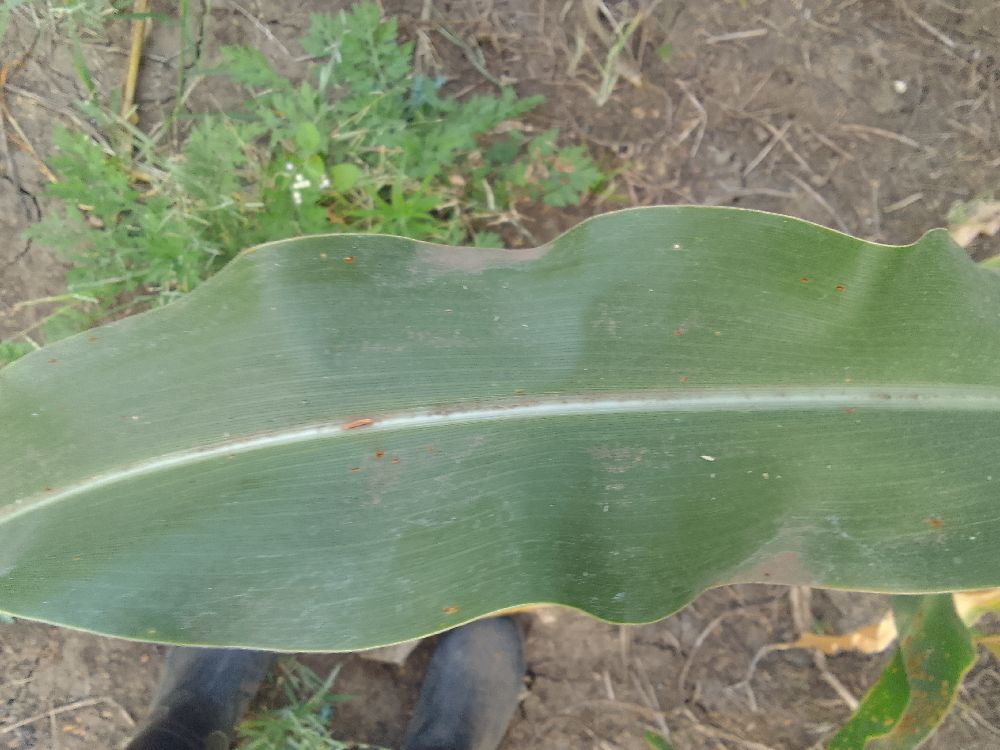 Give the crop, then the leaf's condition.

maize, healthy
